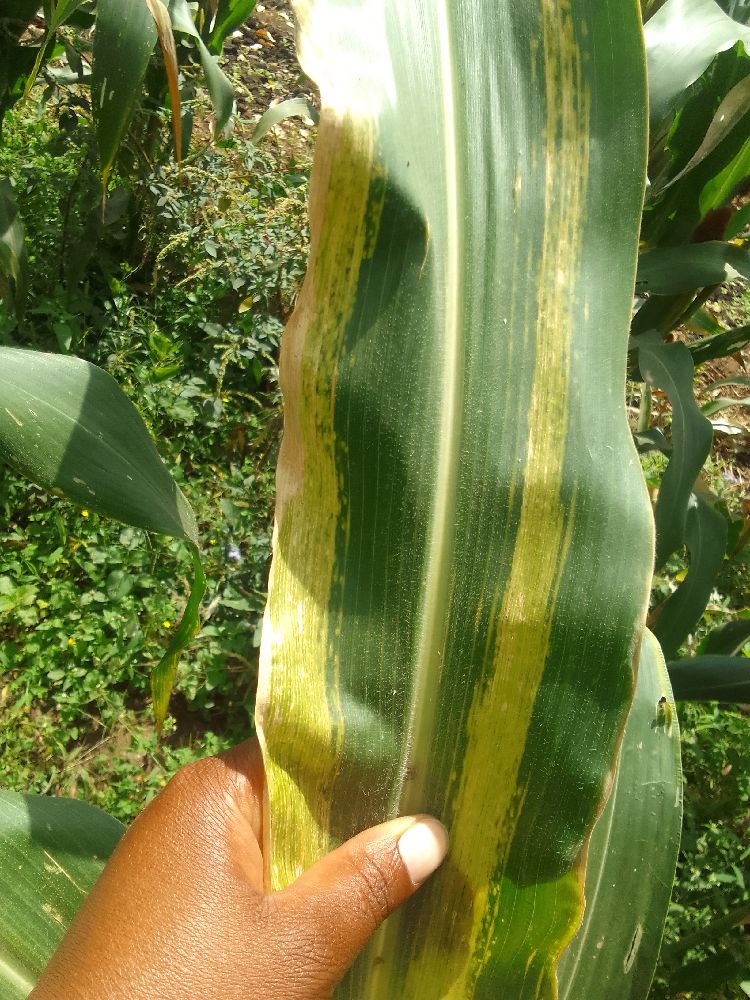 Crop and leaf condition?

maize, maize lethal necrosis
